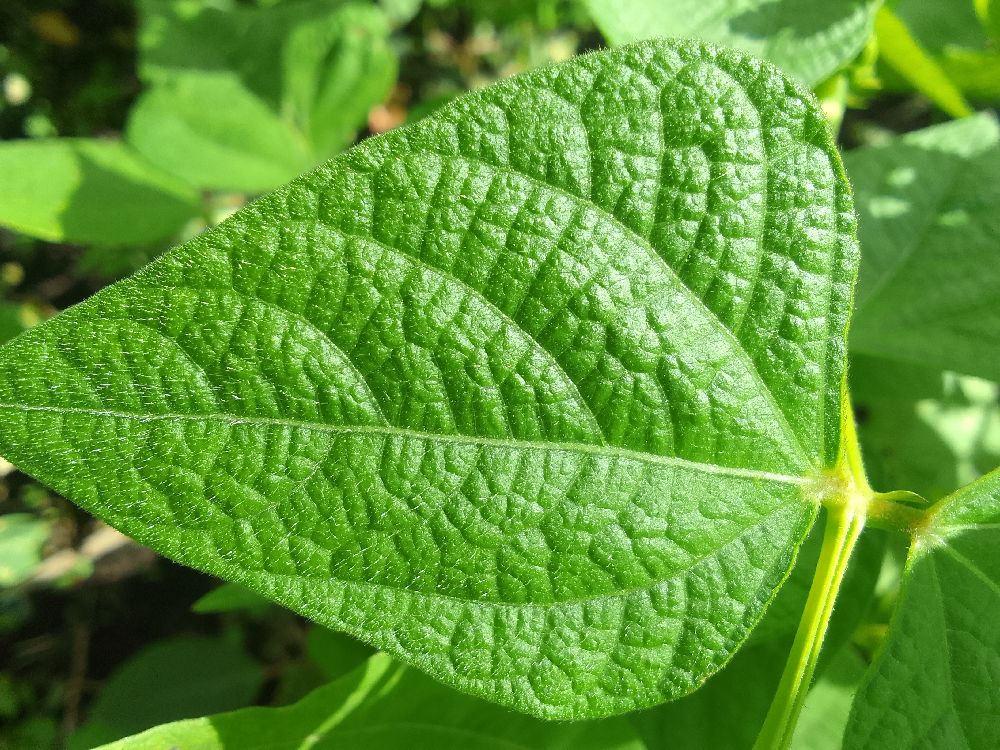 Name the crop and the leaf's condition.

common bean, healthy
